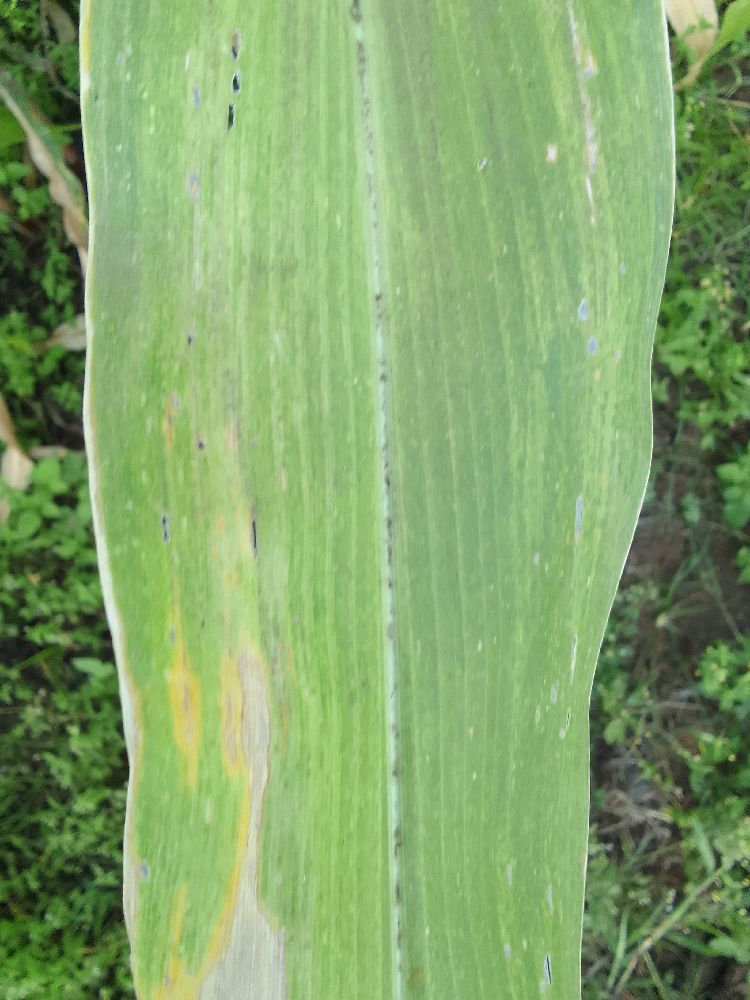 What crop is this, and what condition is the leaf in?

maize, maize lethal necrosis
